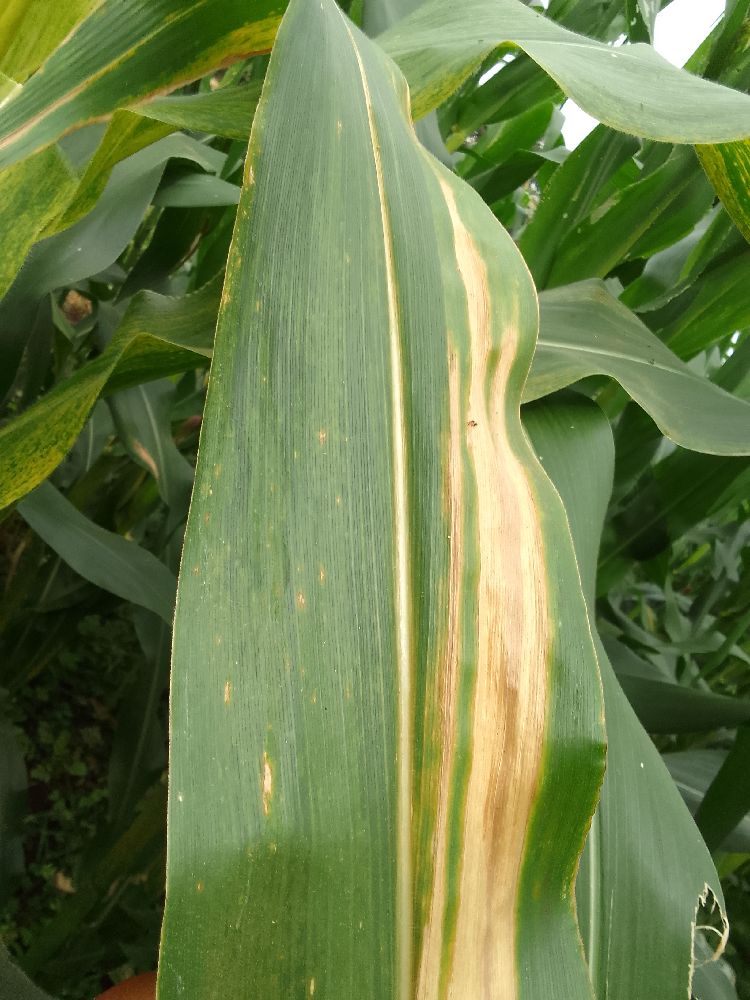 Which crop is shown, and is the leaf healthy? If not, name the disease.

maize, maize lethal necrosis
